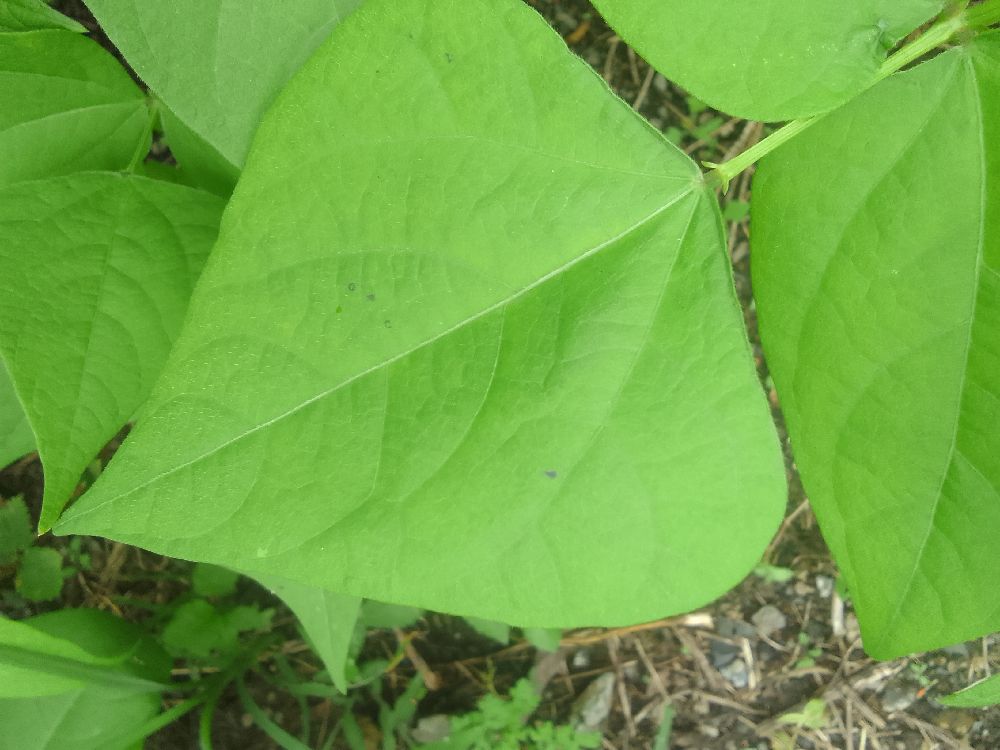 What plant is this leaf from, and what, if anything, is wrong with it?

common bean, healthy
